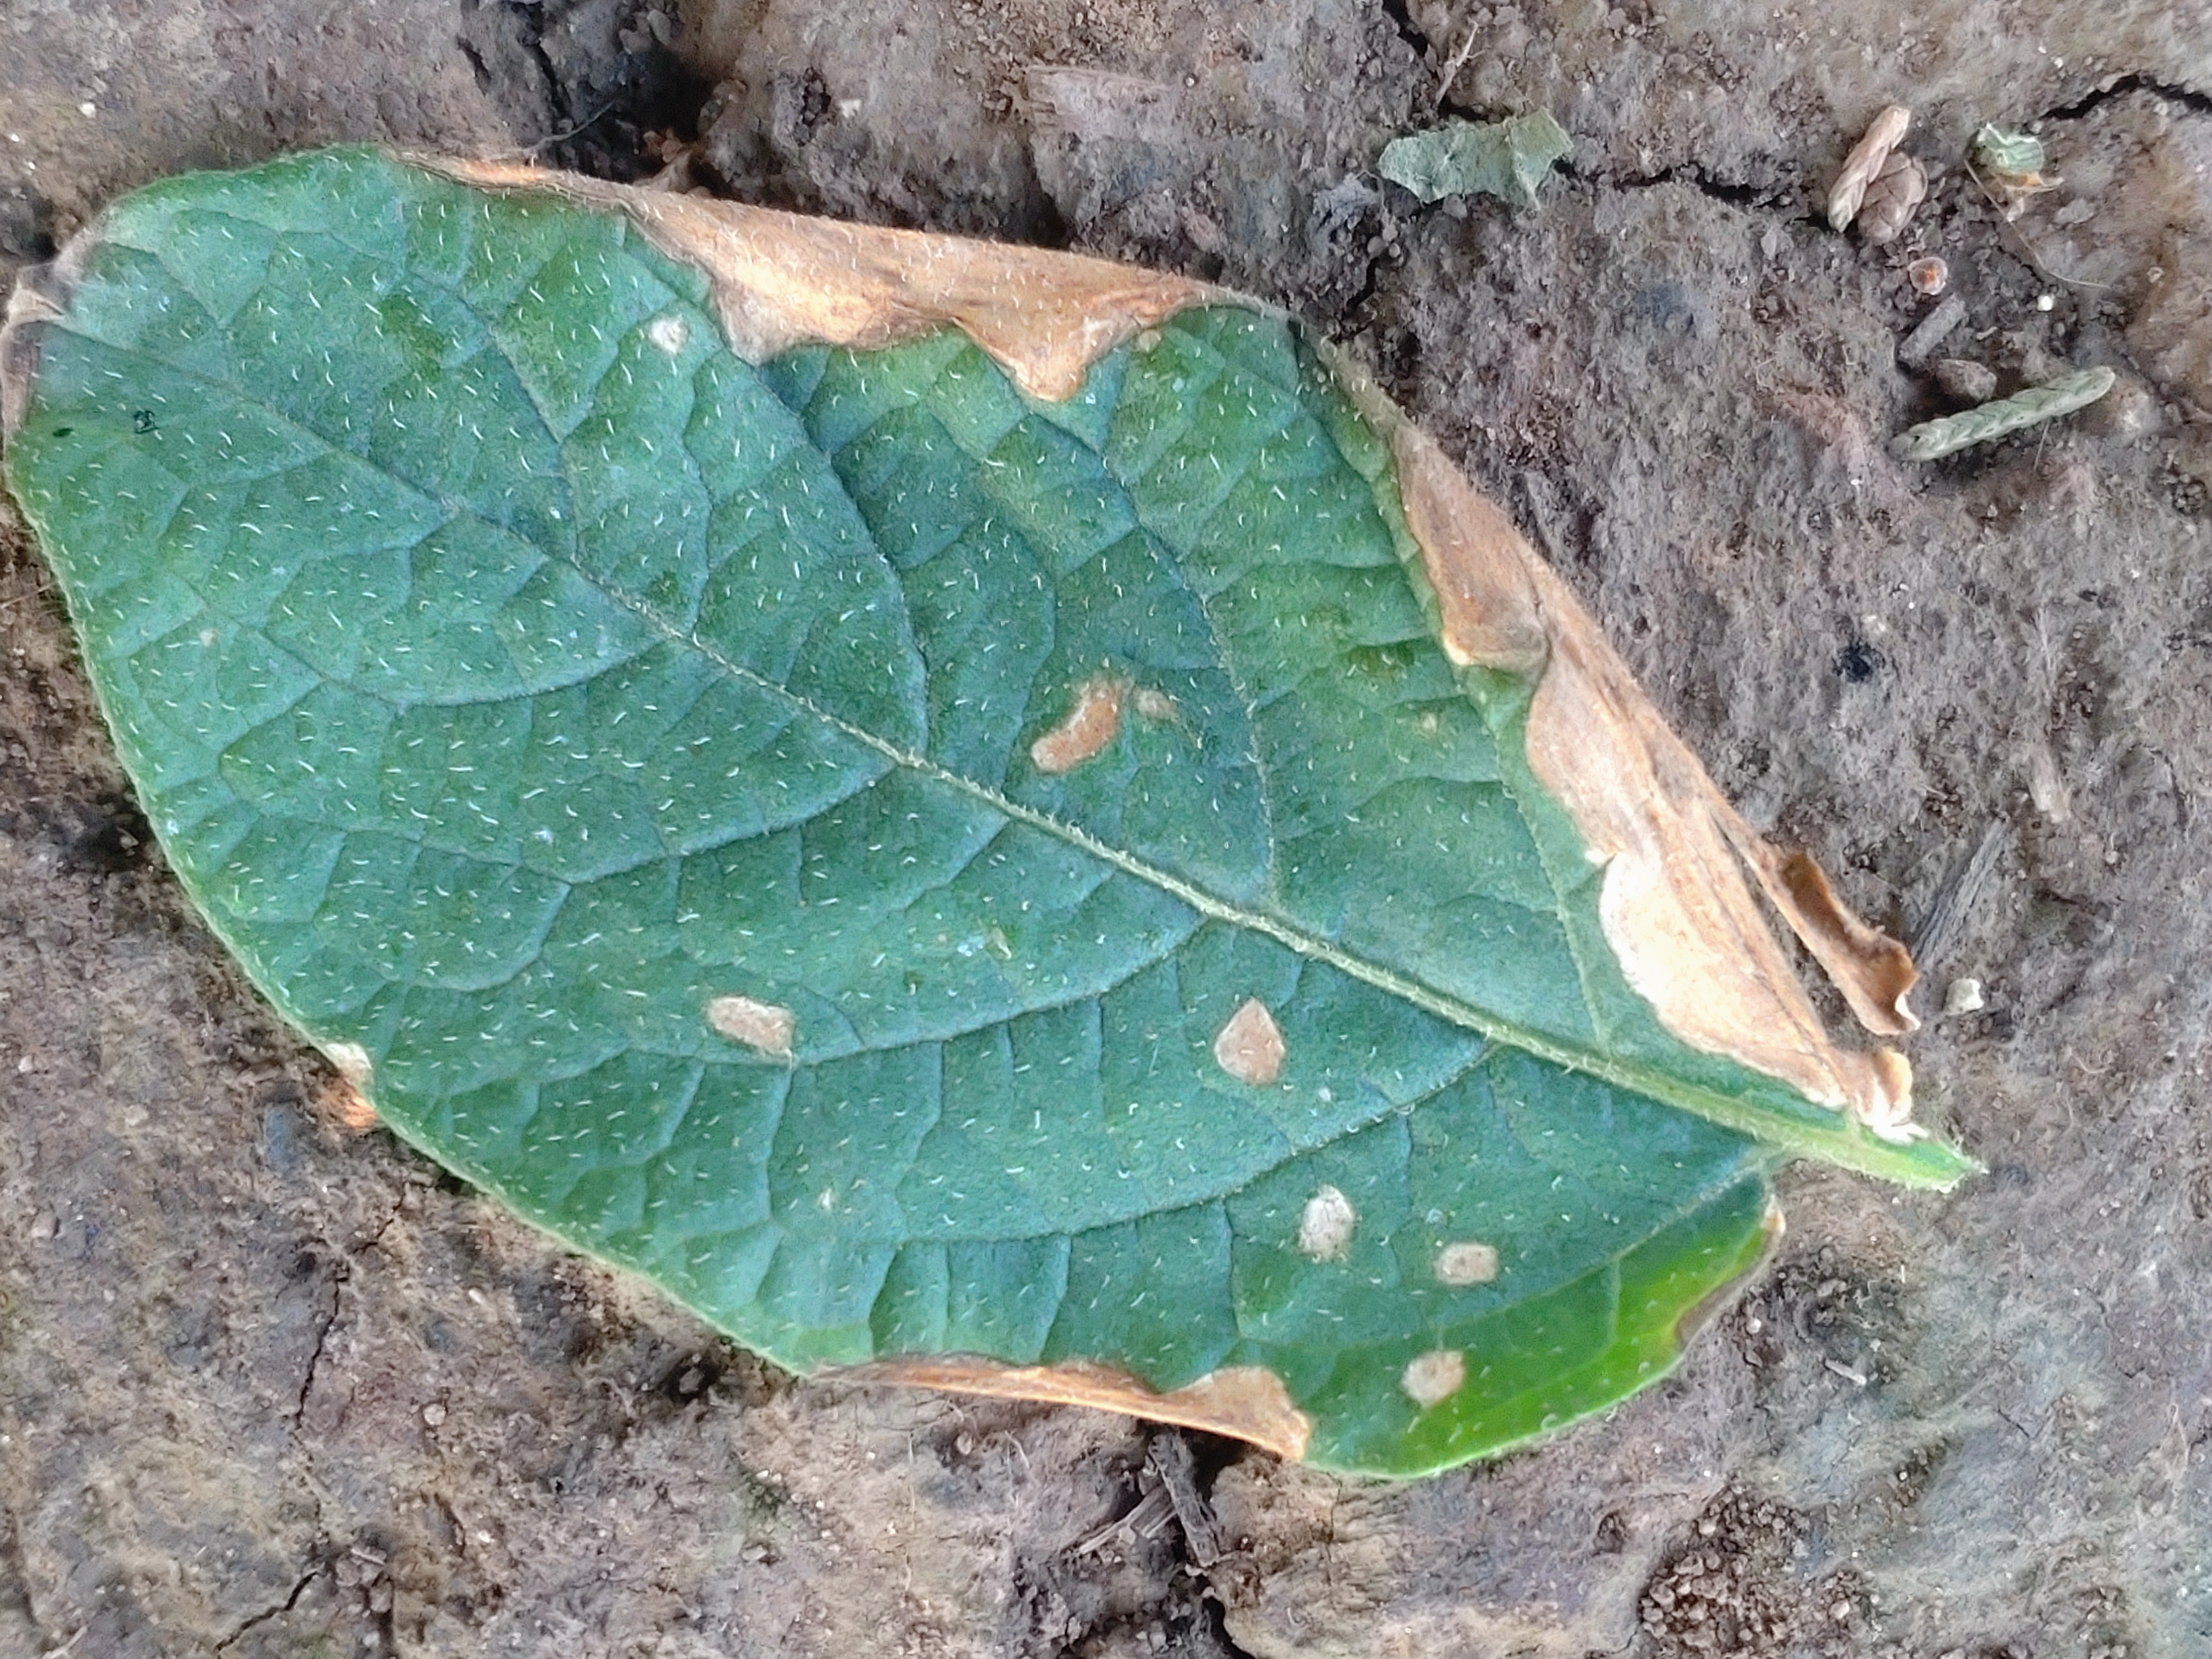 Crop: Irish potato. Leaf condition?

early blight
